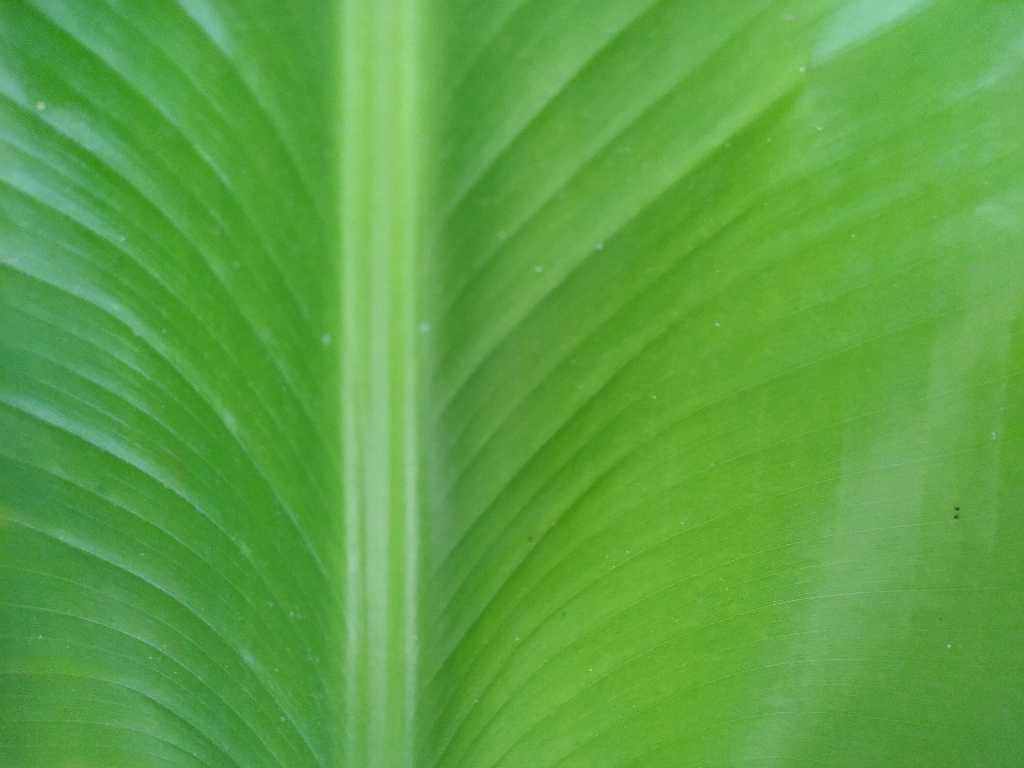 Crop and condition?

banana, healthy
